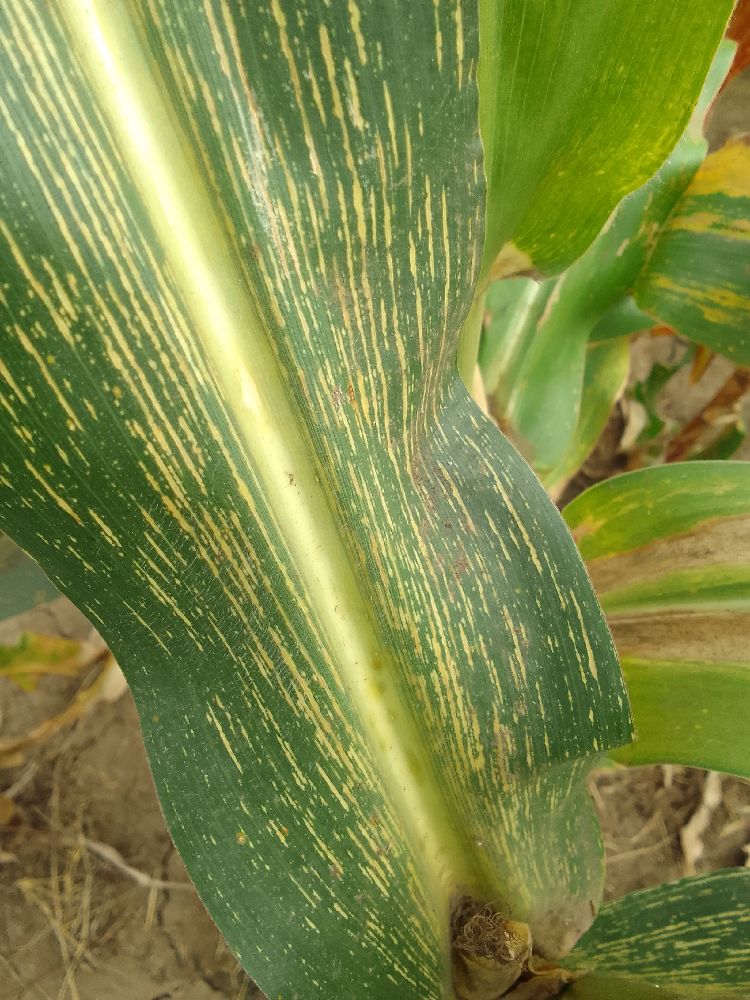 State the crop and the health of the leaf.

maize, maize streak virus
